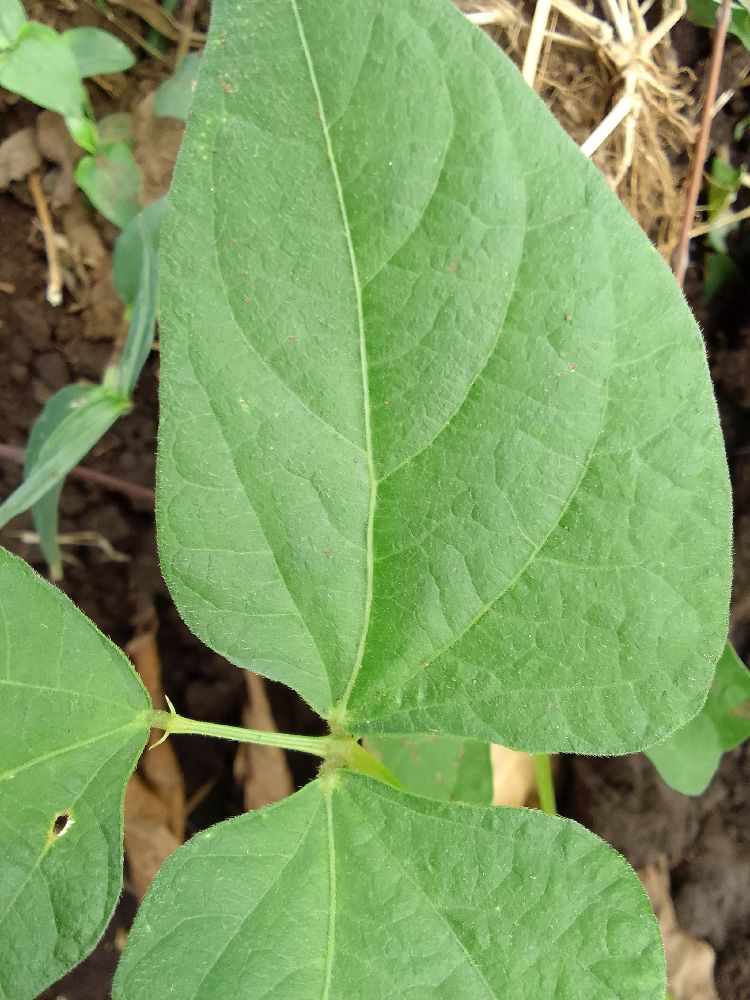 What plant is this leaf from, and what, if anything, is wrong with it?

common bean, healthy
